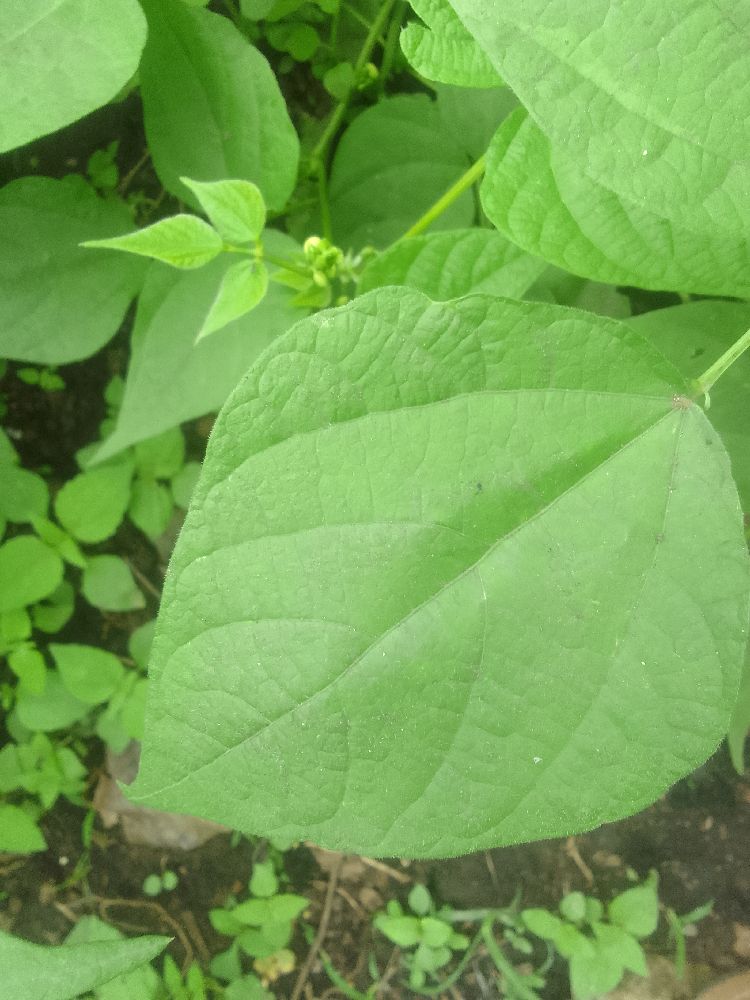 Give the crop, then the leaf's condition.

common bean, healthy
